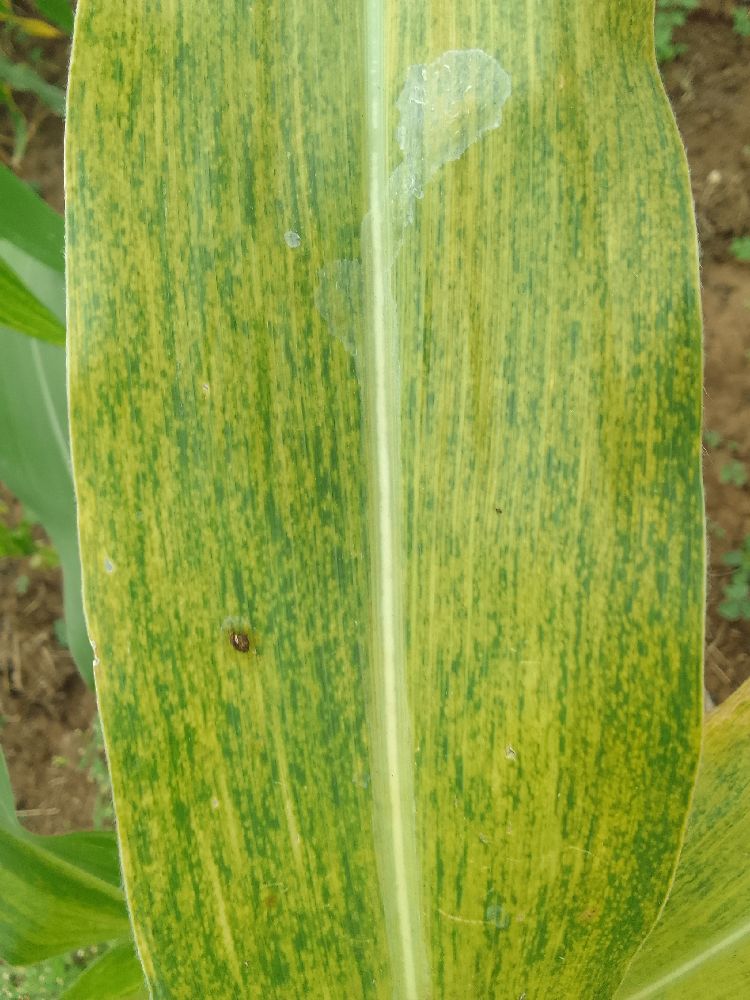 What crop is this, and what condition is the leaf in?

maize, maize lethal necrosis
